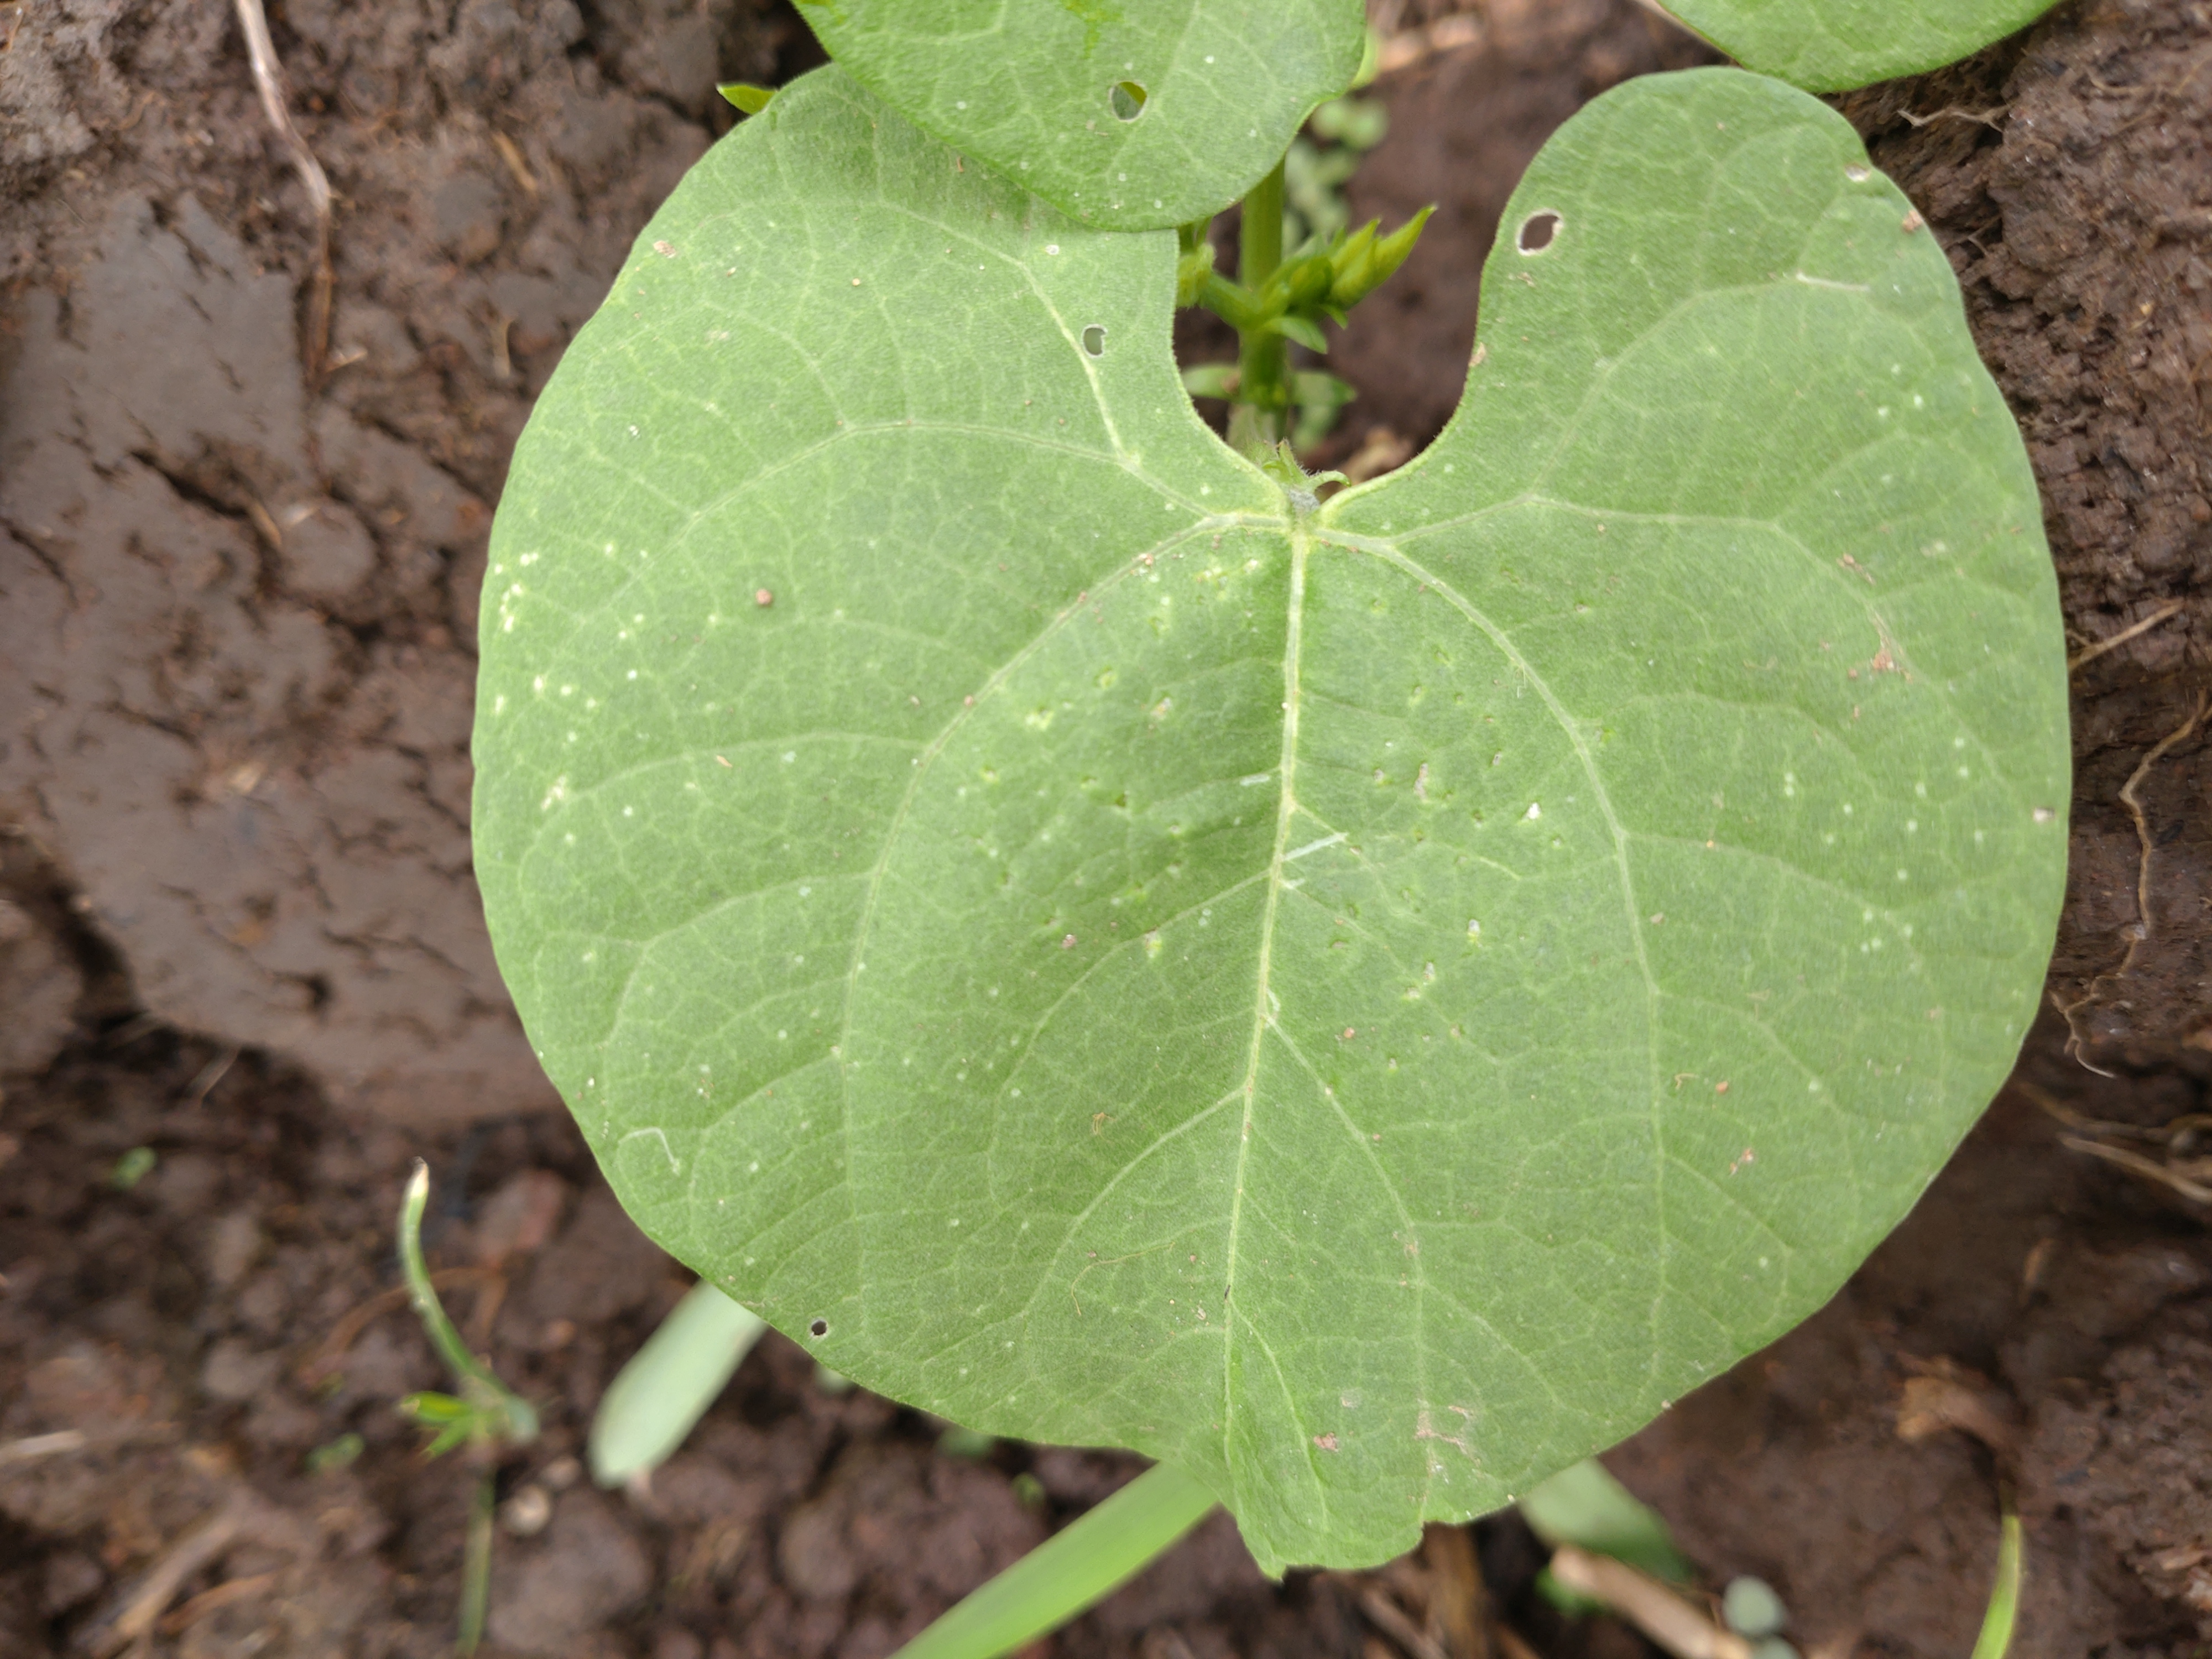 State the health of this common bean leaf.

healthy
